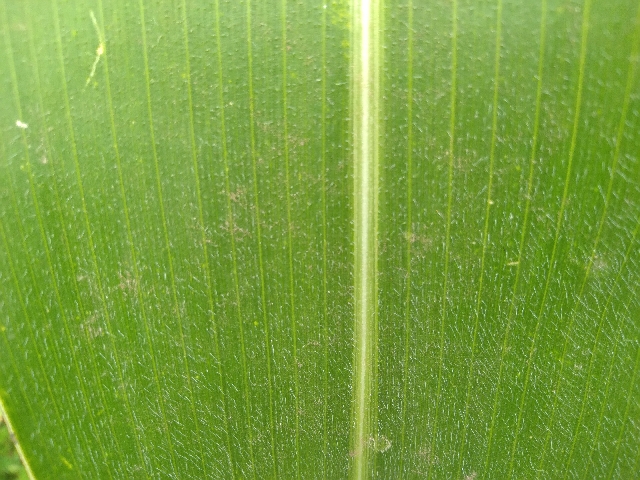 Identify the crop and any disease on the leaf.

maize, healthy
